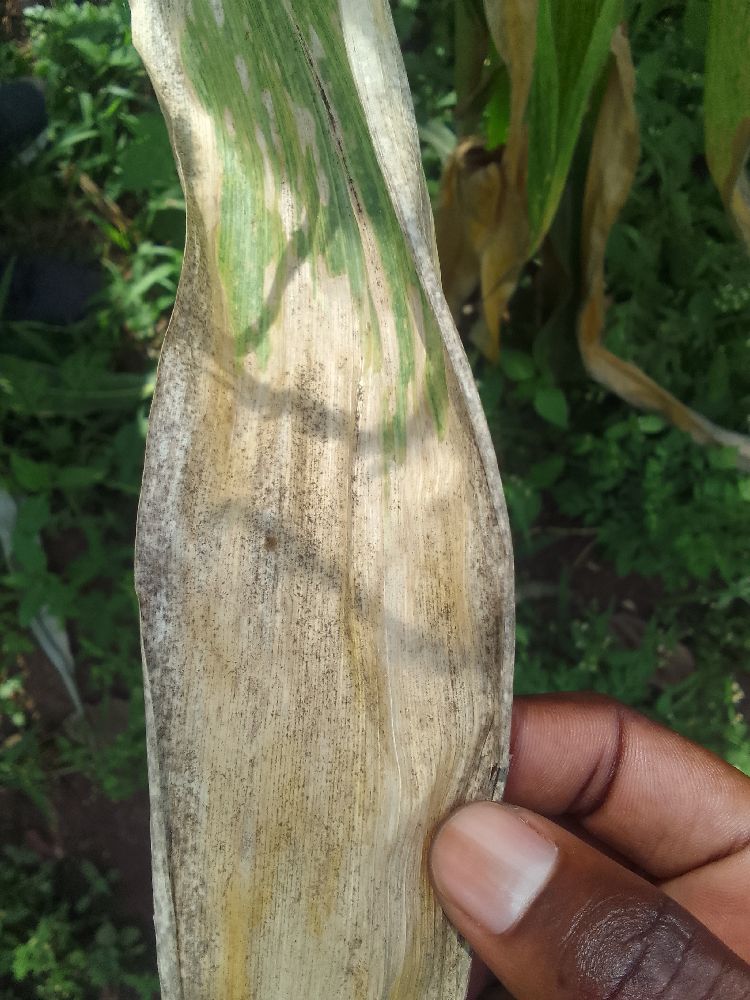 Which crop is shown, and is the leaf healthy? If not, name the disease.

maize, maize lethal necrosis
